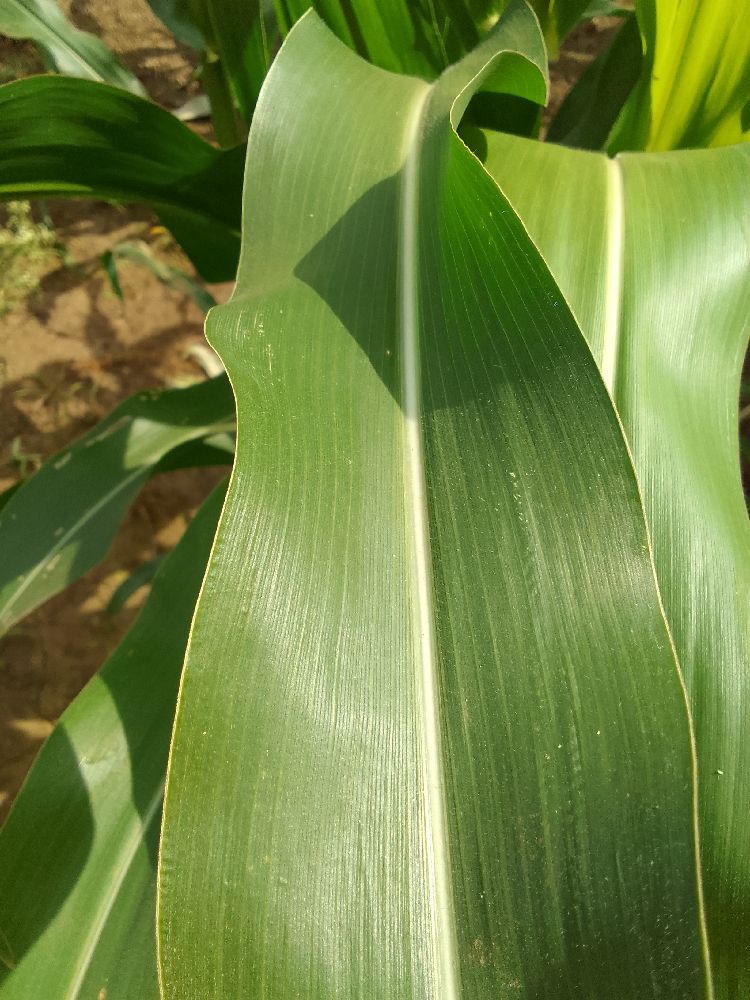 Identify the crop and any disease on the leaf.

maize, healthy
